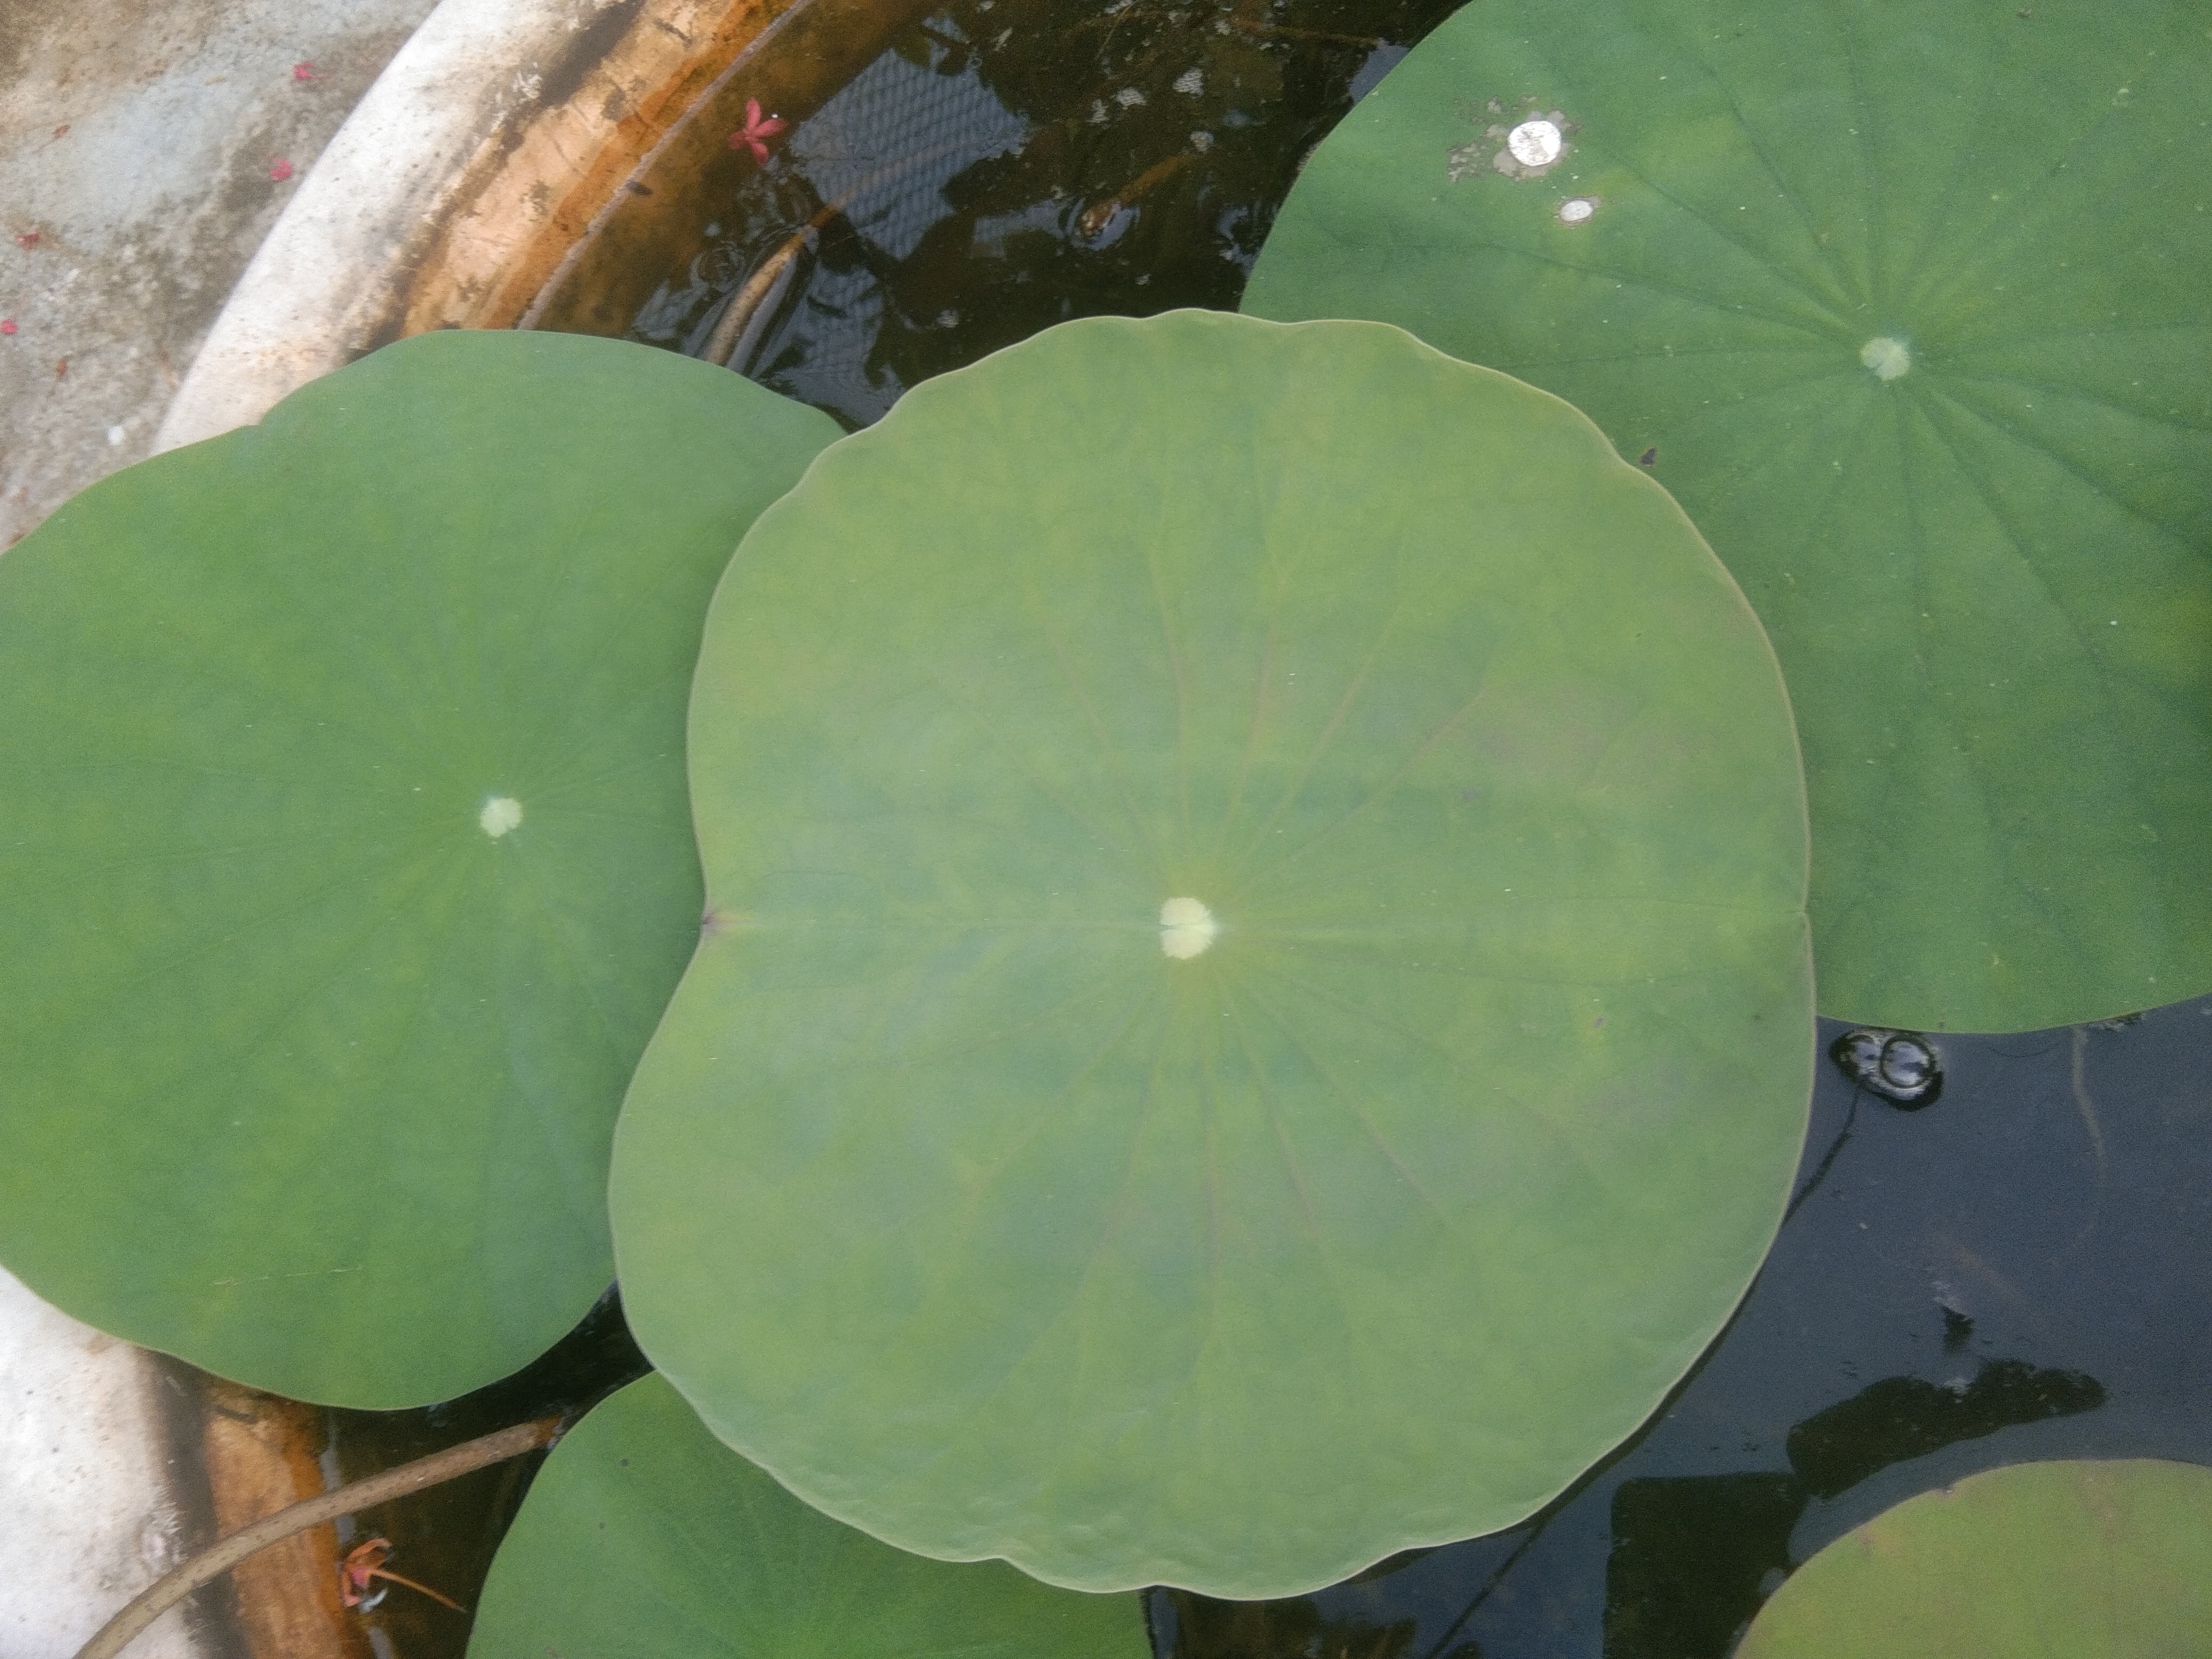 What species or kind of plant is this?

lotus
